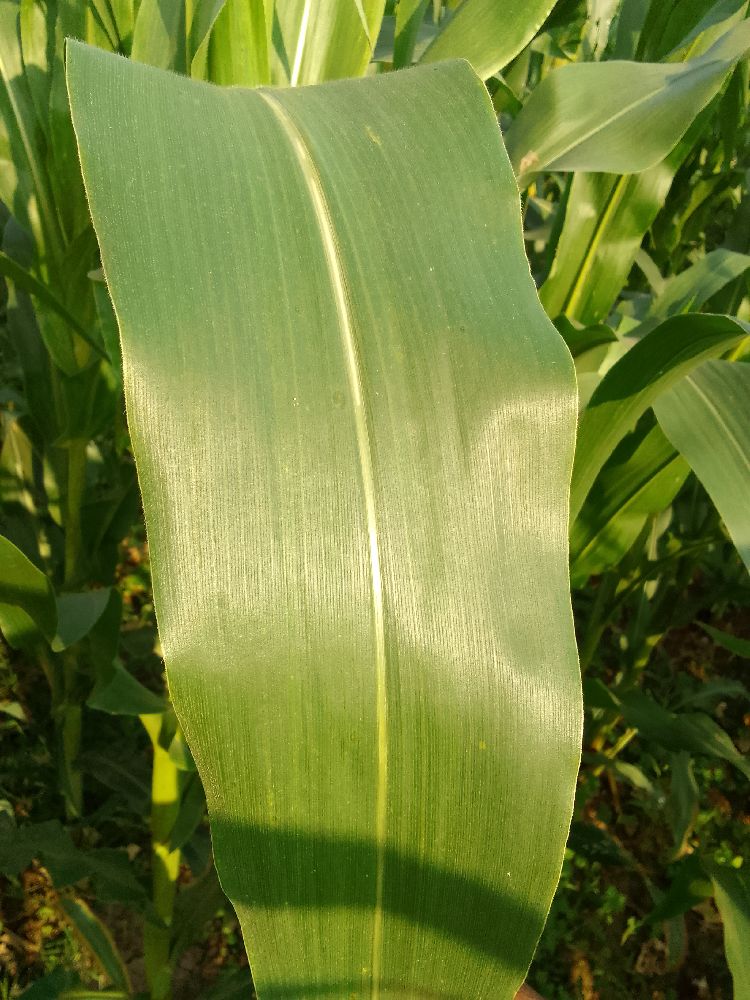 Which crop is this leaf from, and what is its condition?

maize, healthy
